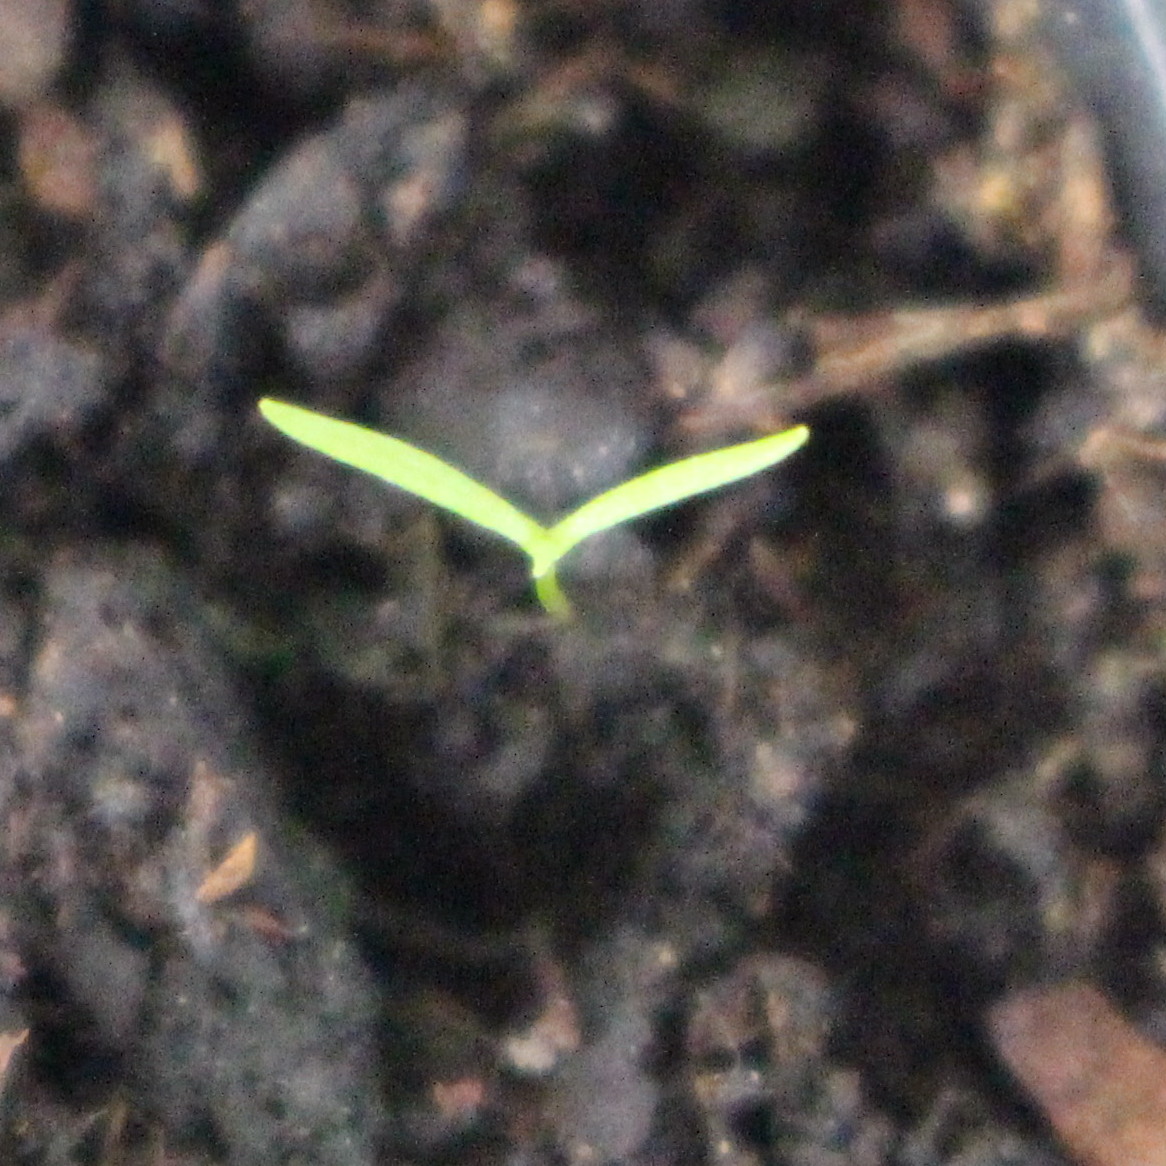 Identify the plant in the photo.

Papaver rhoeas
